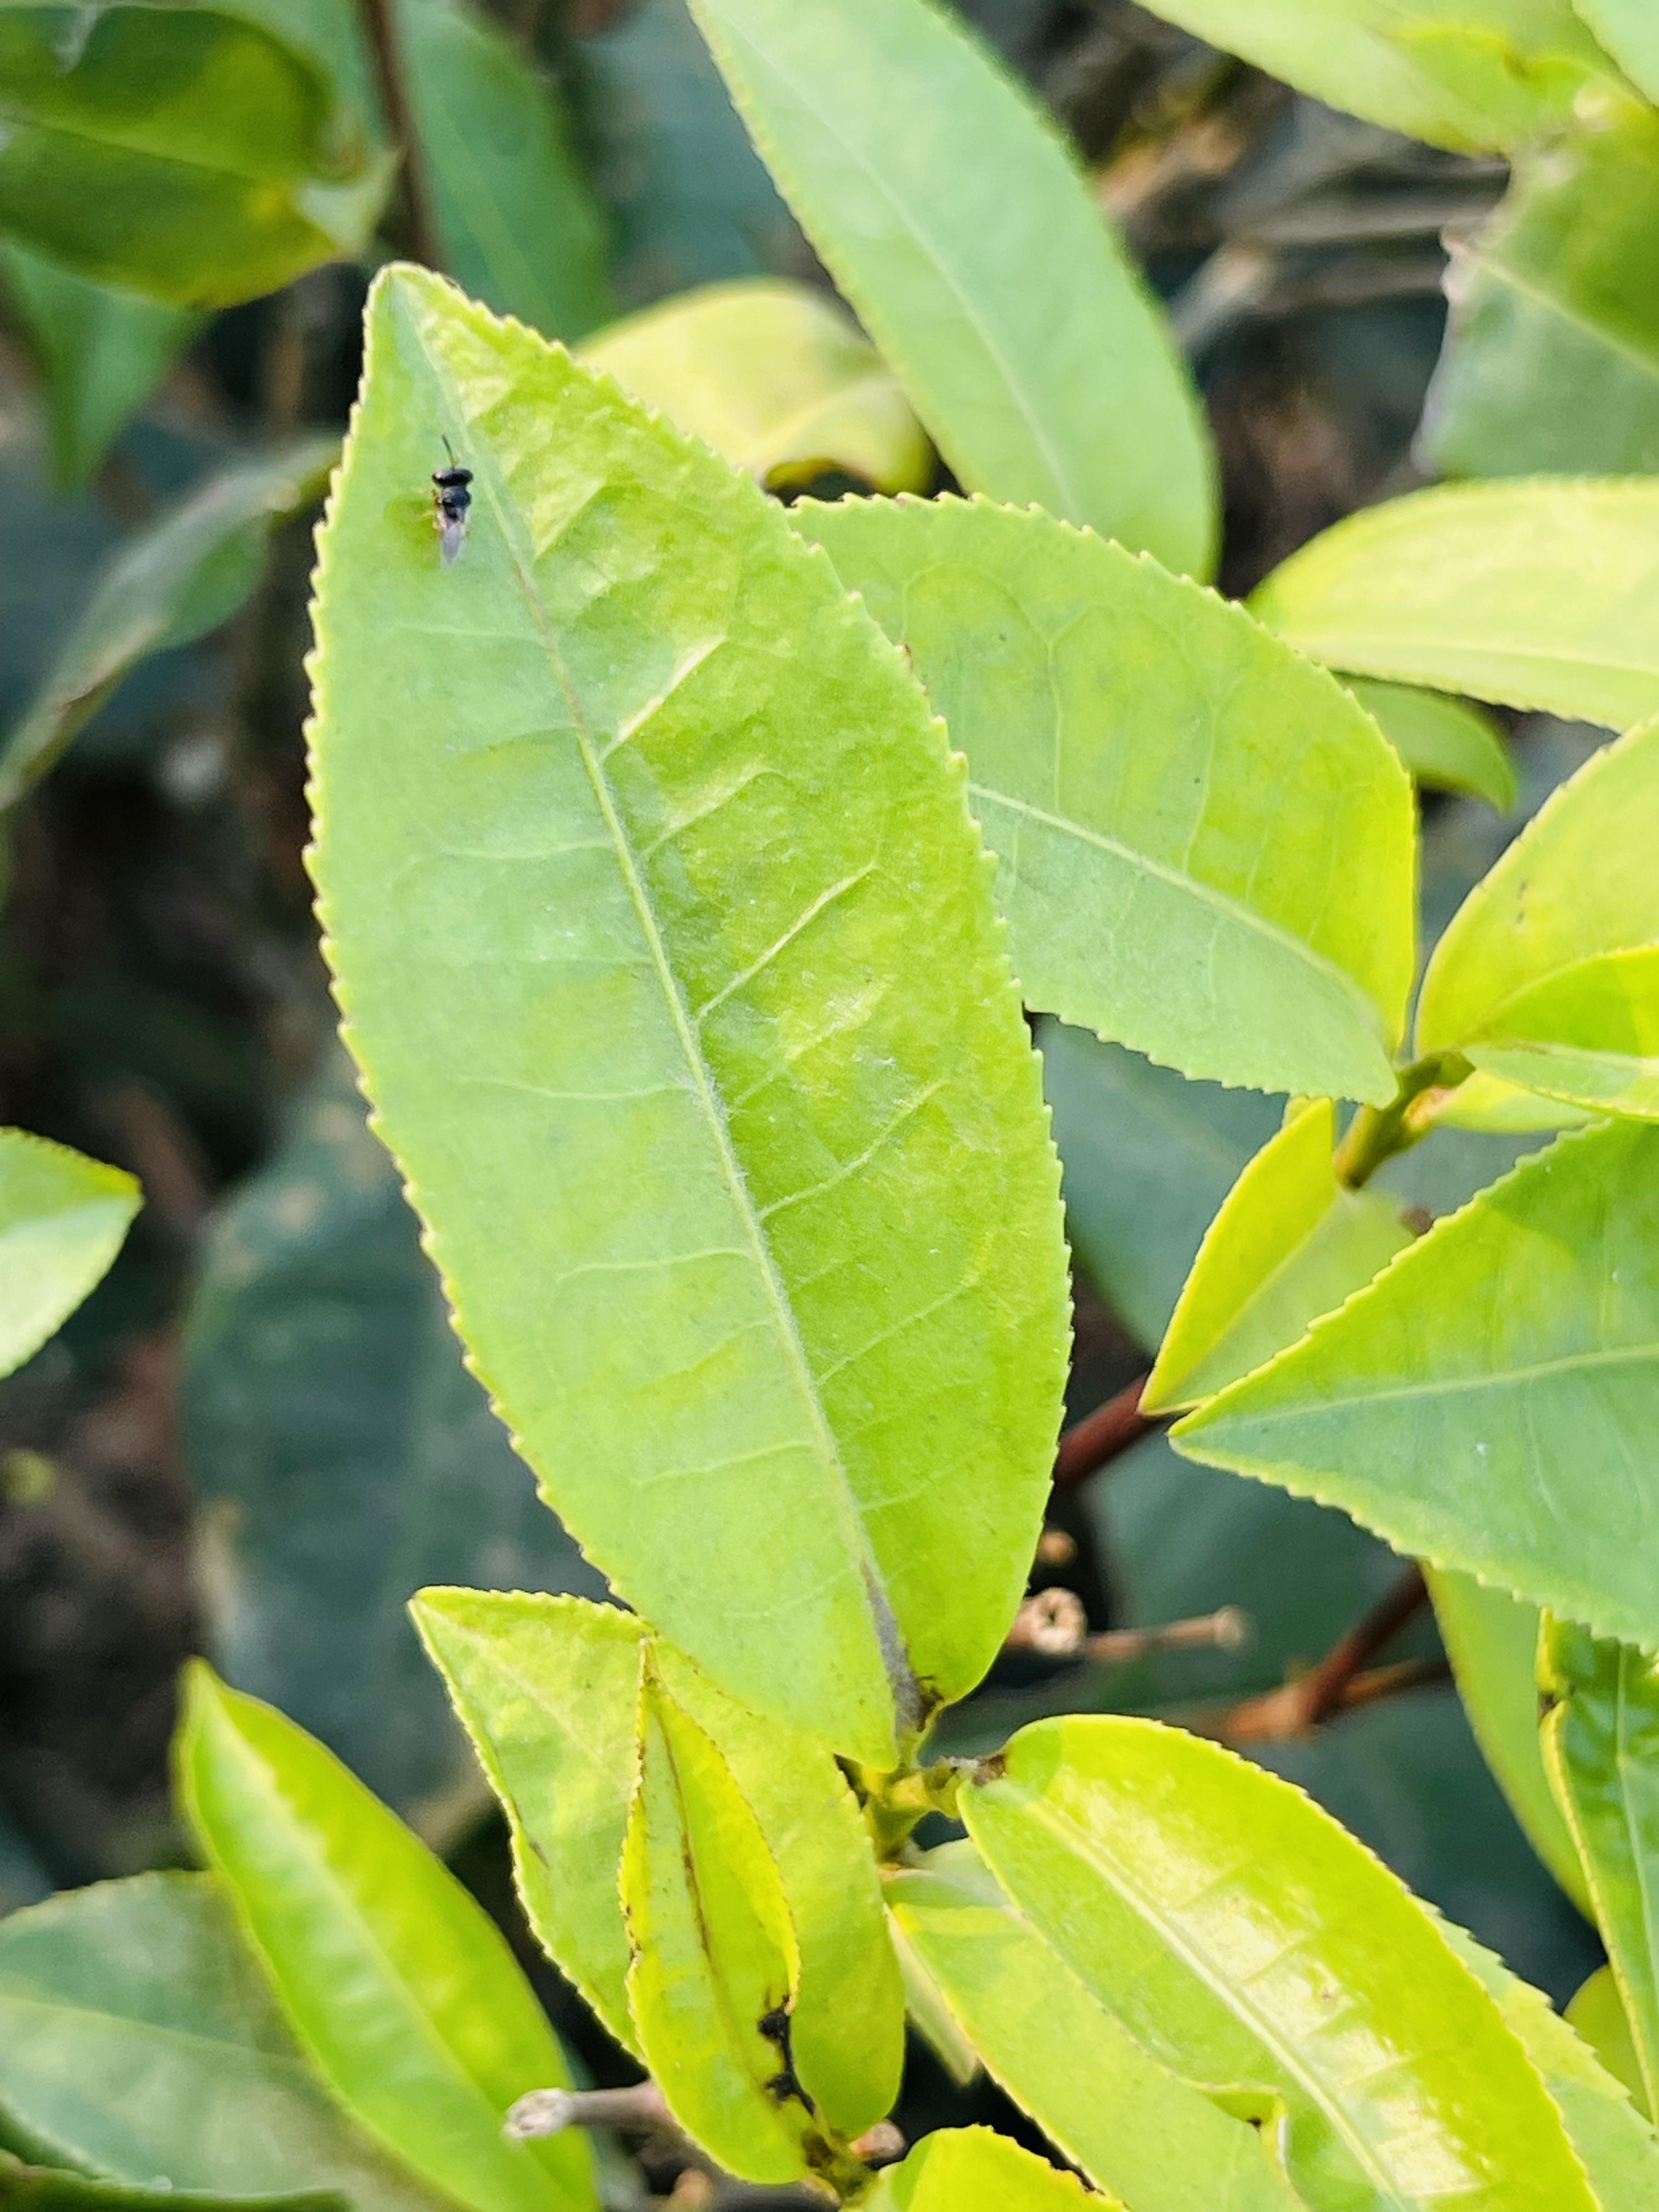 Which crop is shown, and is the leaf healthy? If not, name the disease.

tea, healthy leaf
